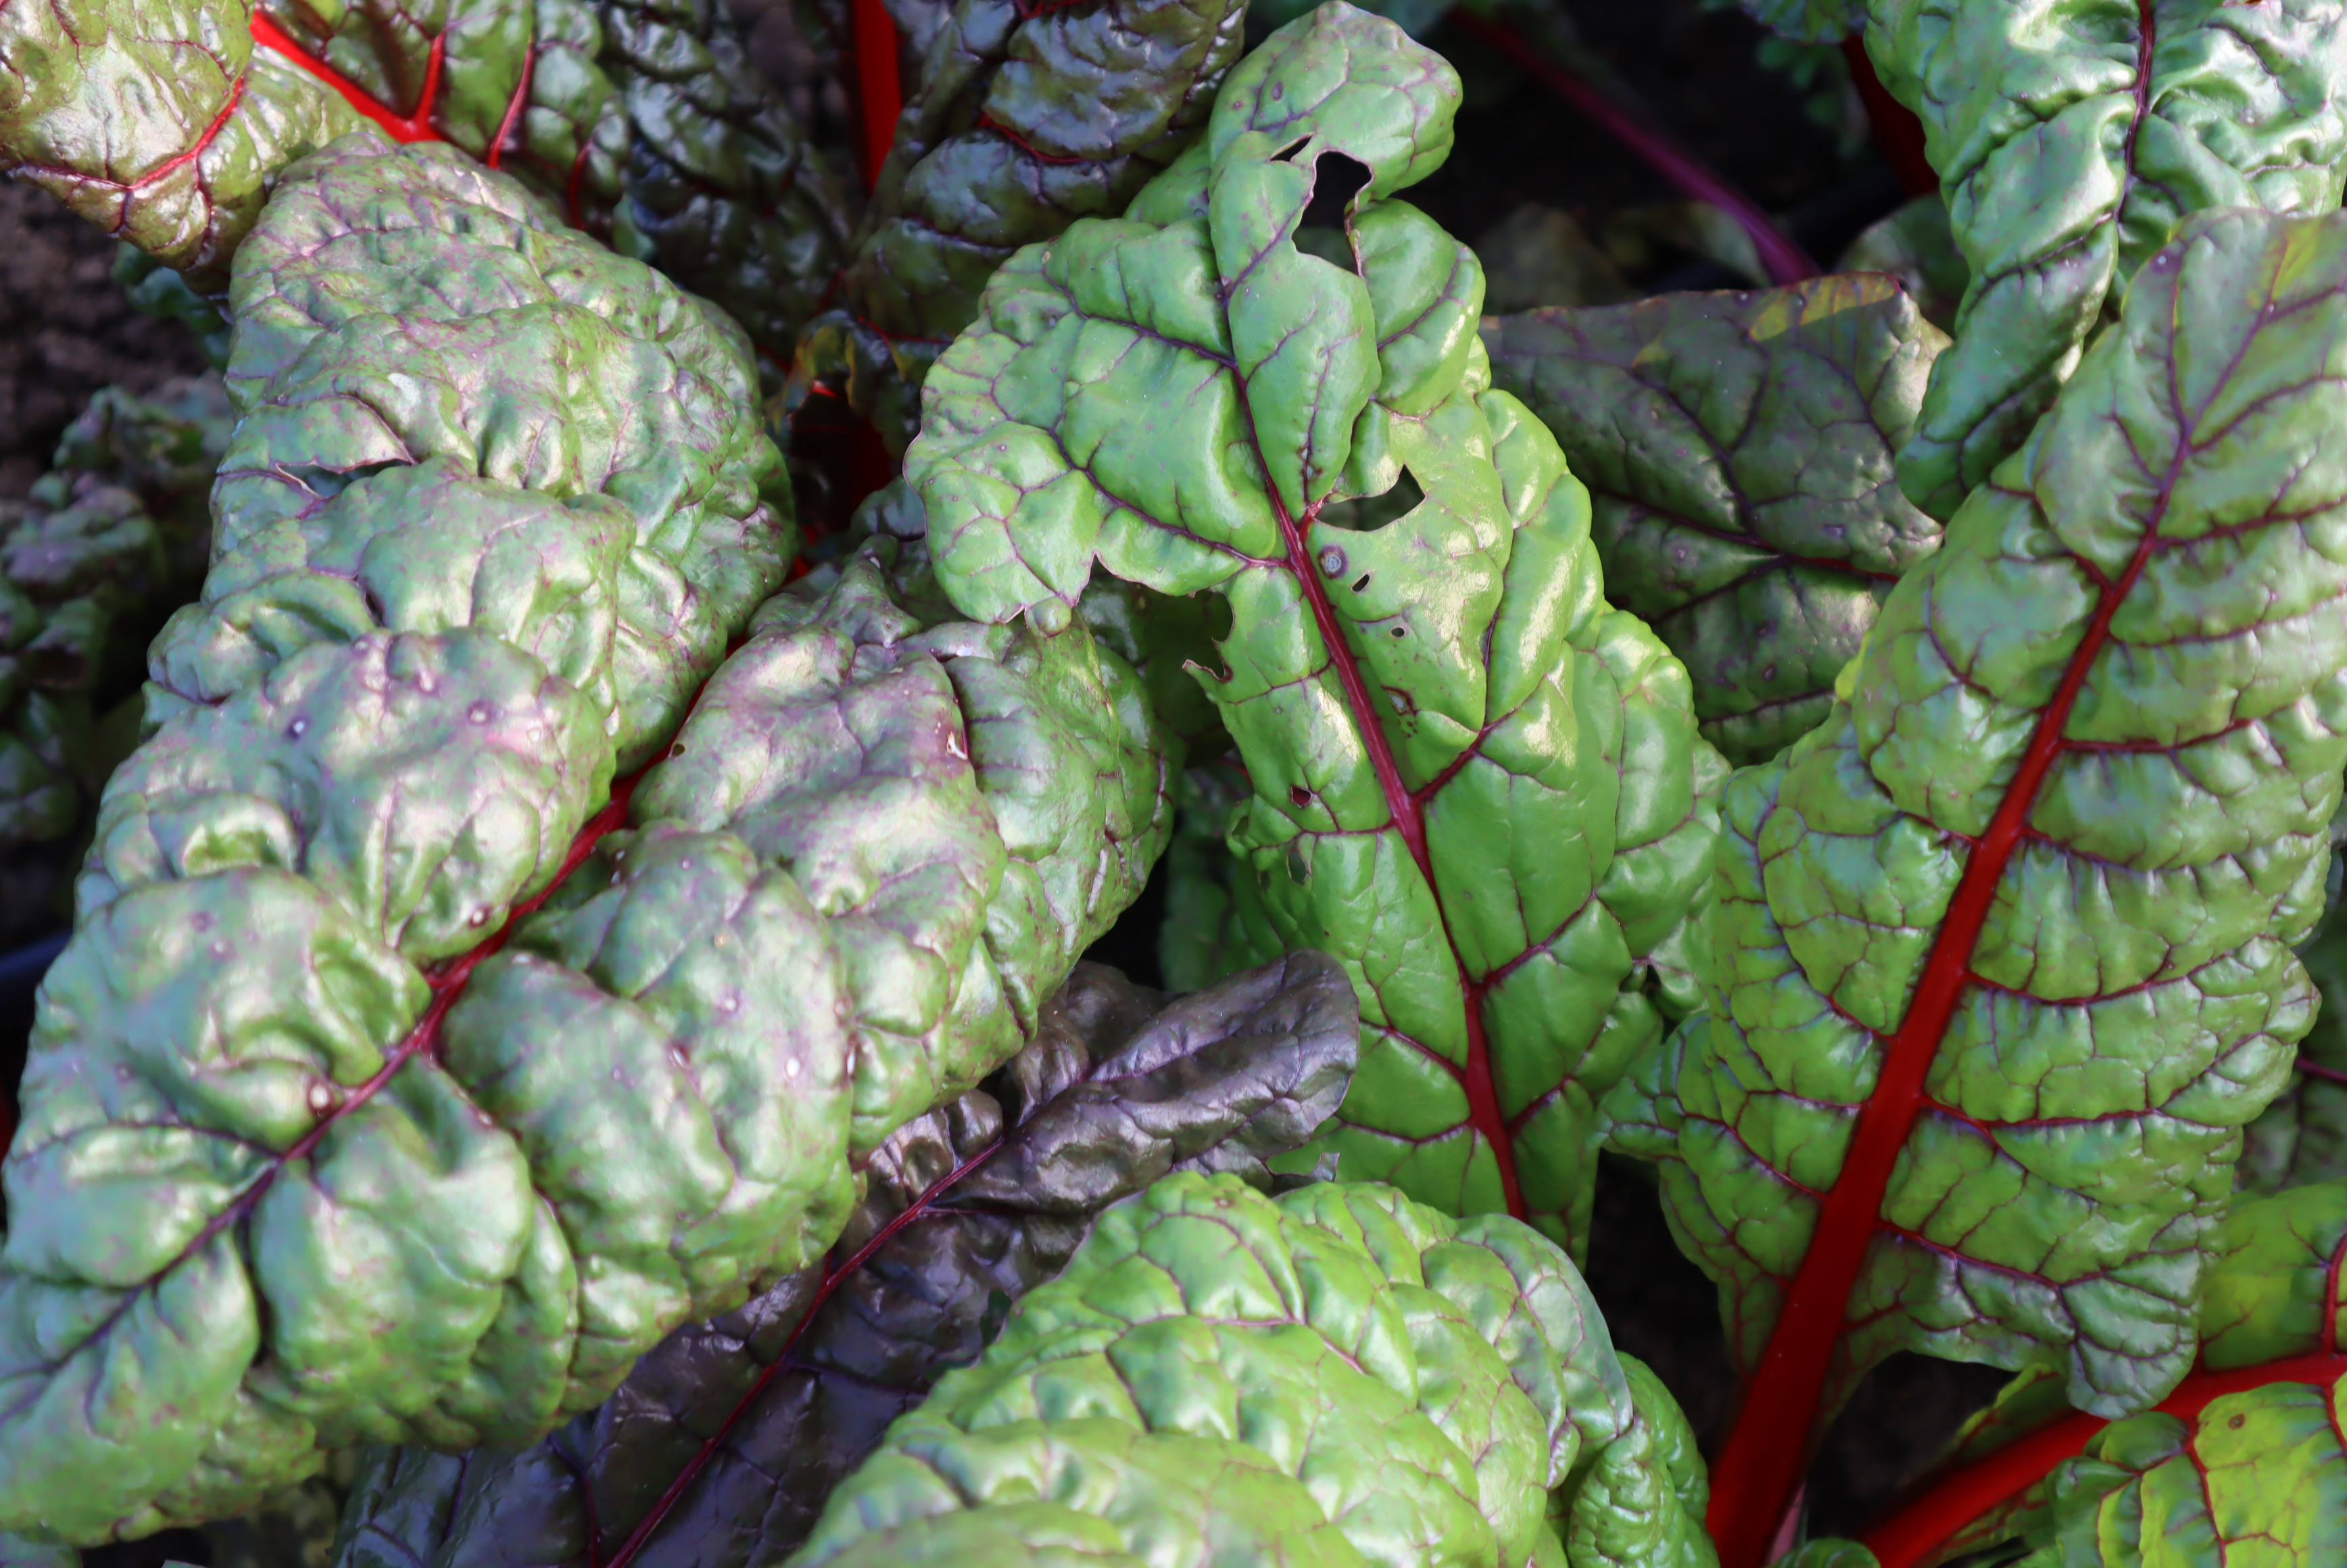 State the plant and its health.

chard, phytophagous
